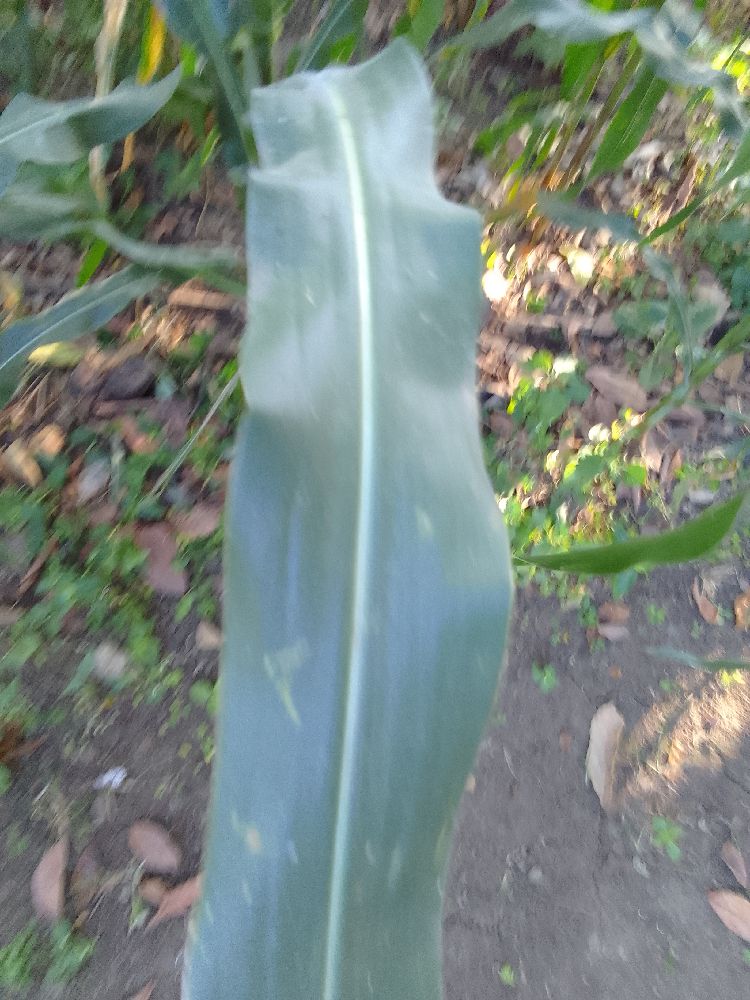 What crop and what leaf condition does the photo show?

maize, healthy
